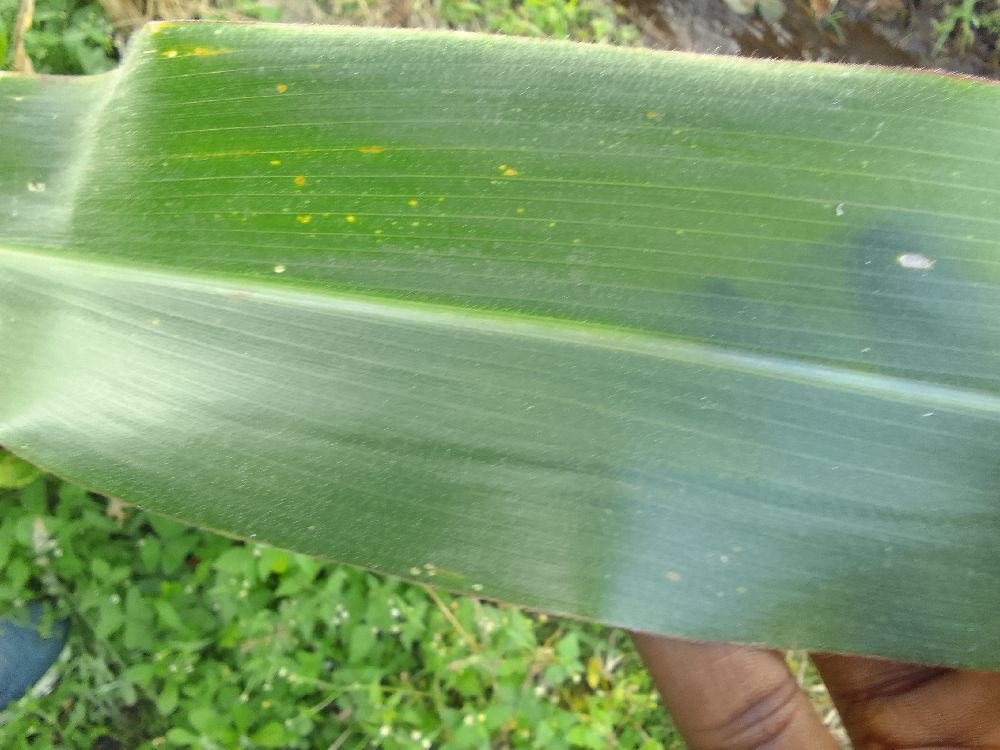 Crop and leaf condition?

maize, healthy
